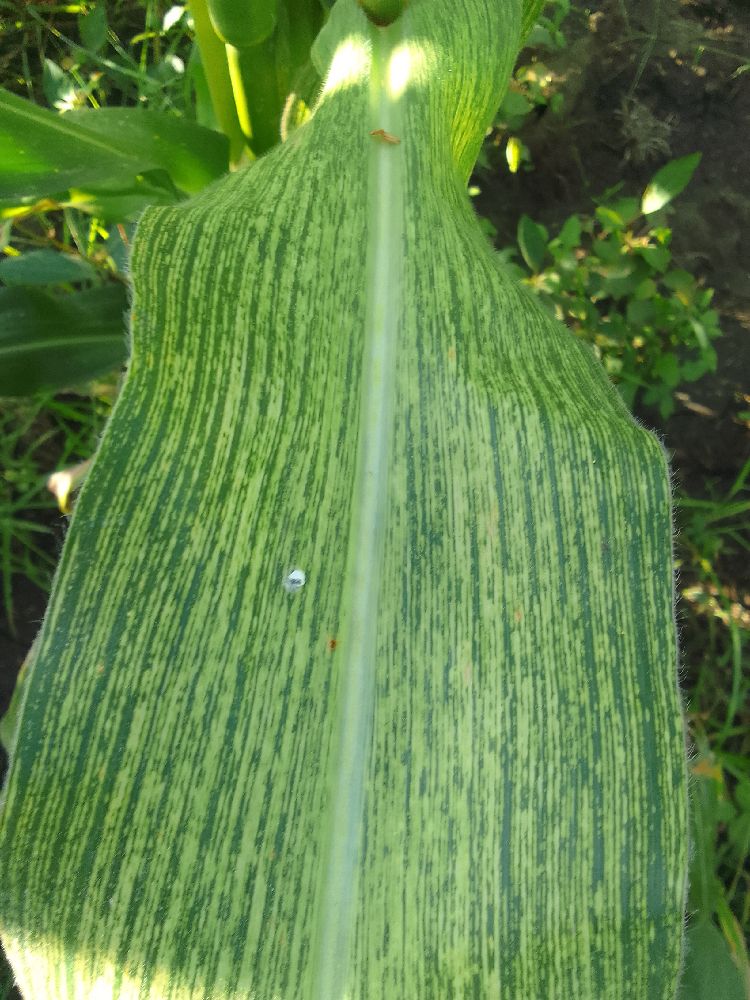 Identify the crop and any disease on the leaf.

maize, maize streak virus
